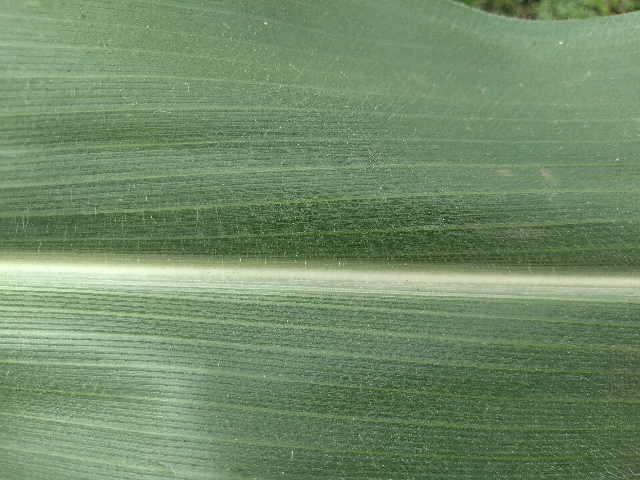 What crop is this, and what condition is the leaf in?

maize, healthy
